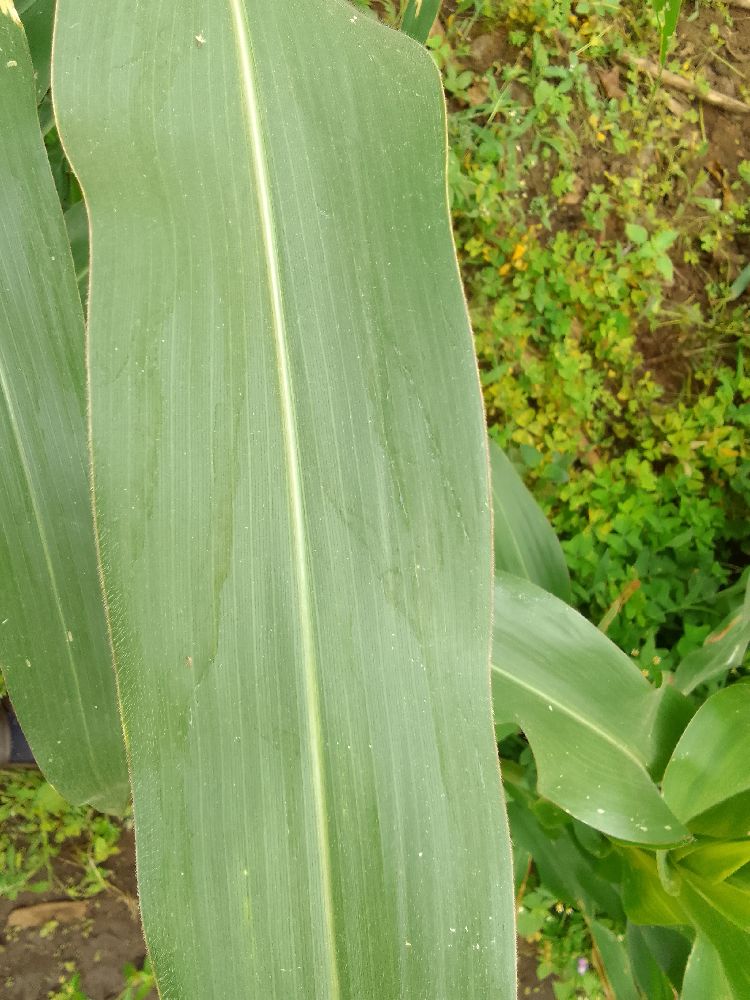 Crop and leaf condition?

maize, healthy
